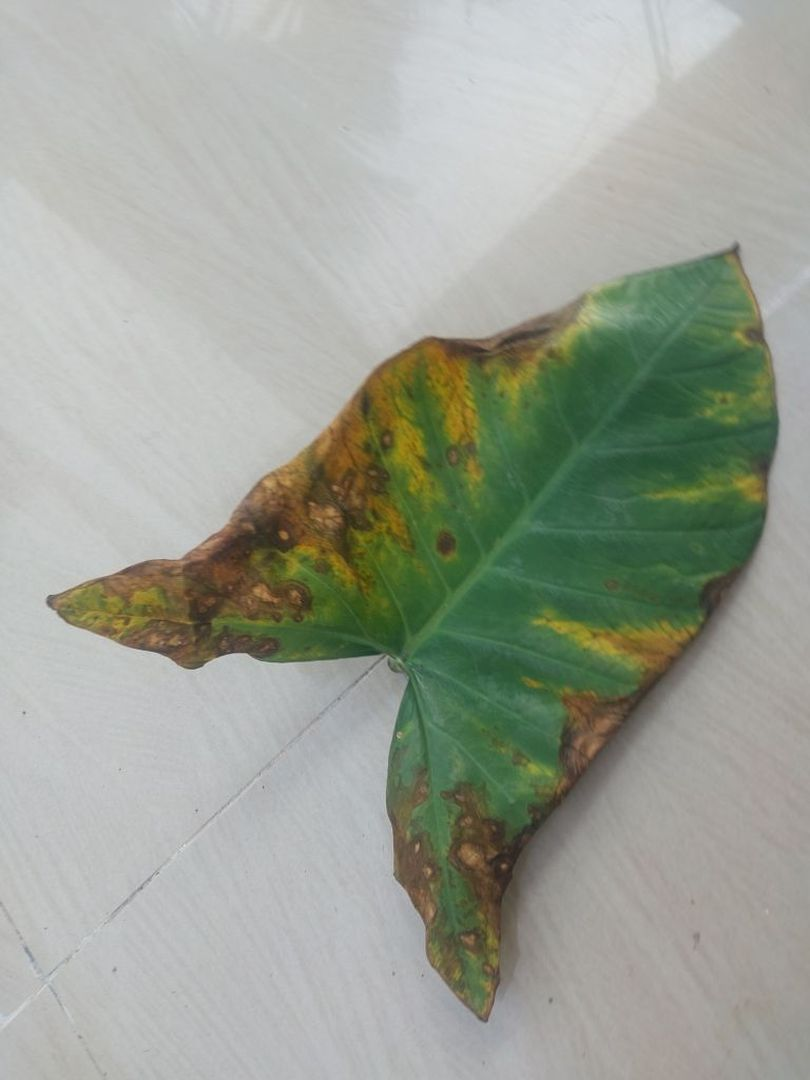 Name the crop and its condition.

taro, leaf blight
